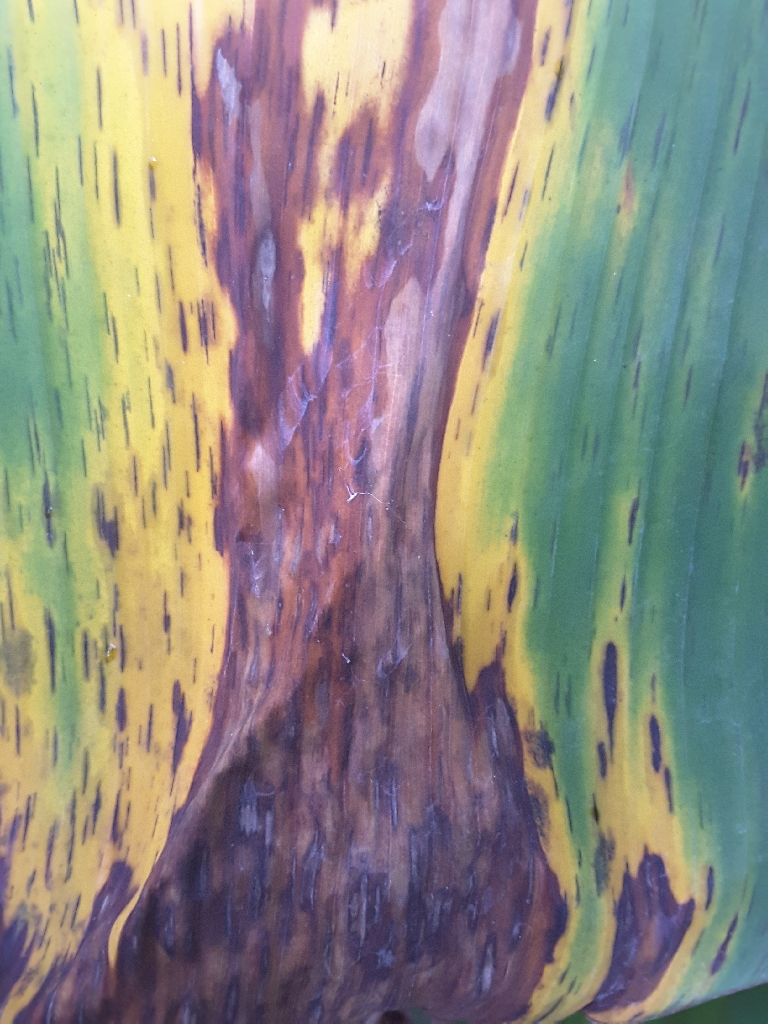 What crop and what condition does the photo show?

banana, black sigatoka
